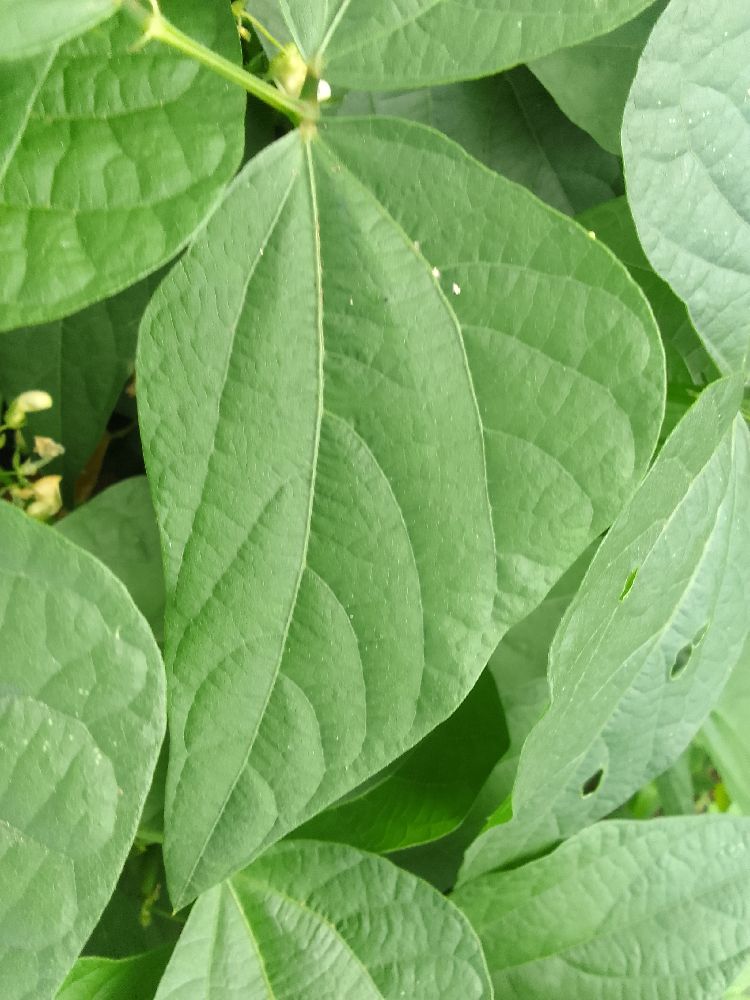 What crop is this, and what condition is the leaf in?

common bean, healthy
